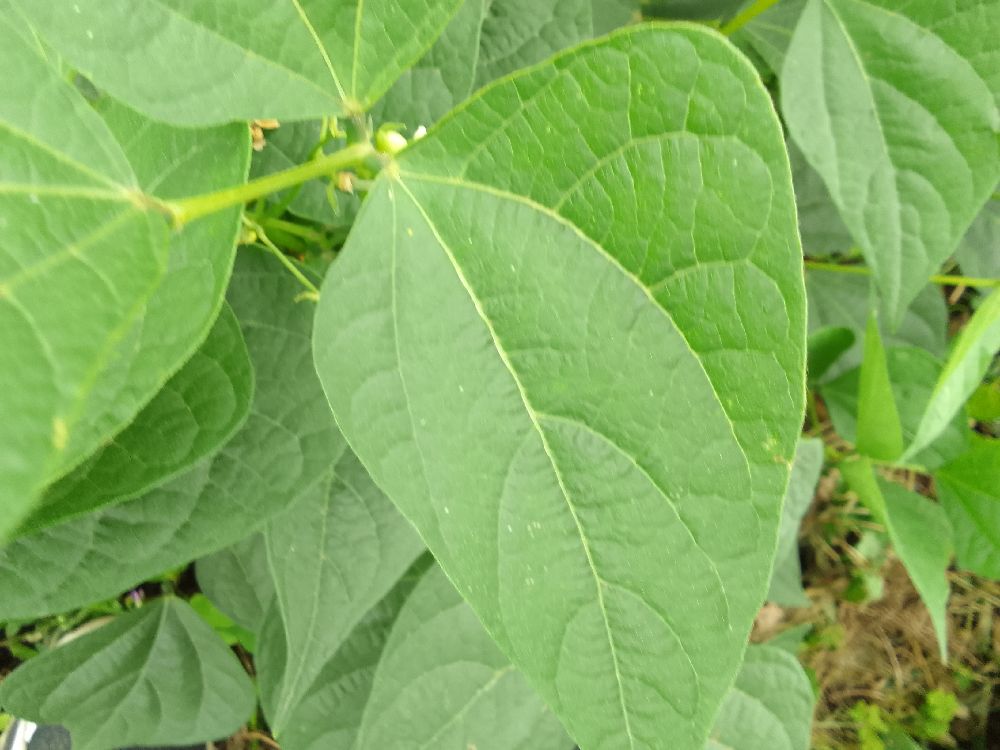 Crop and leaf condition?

common bean, healthy
